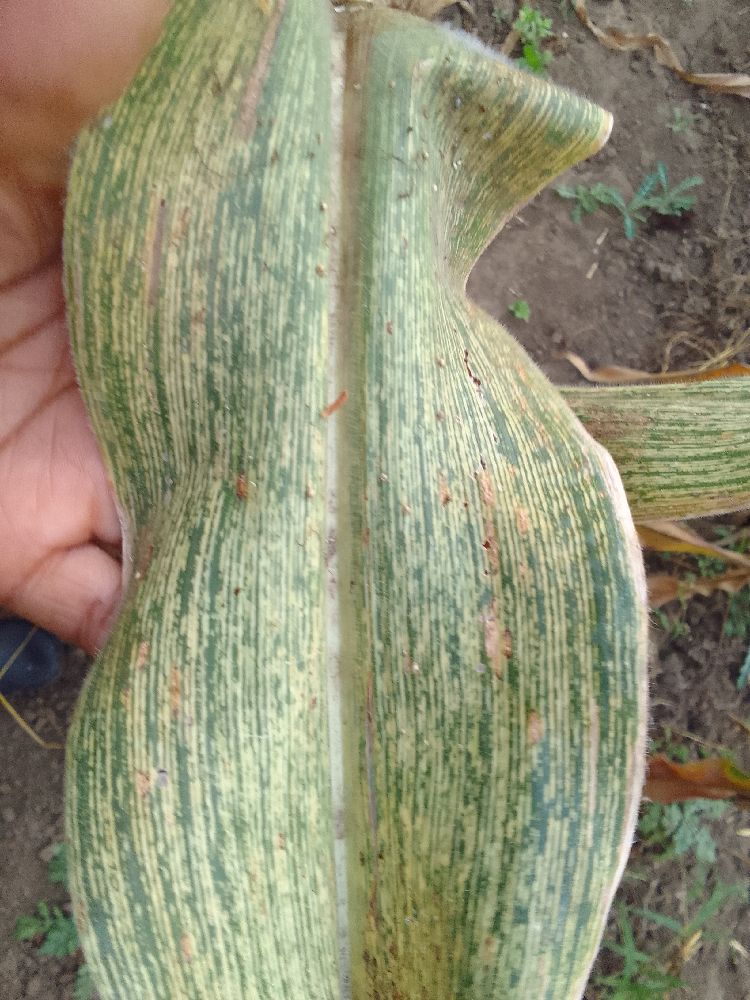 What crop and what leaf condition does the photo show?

maize, maize streak virus
